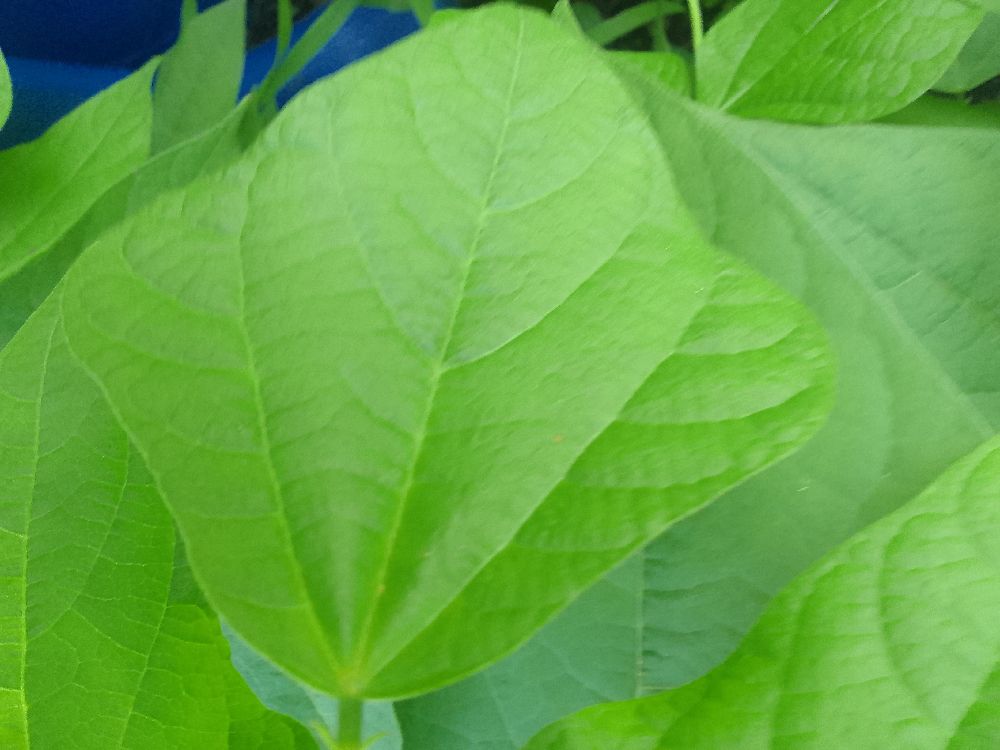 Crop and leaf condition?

common bean, healthy
